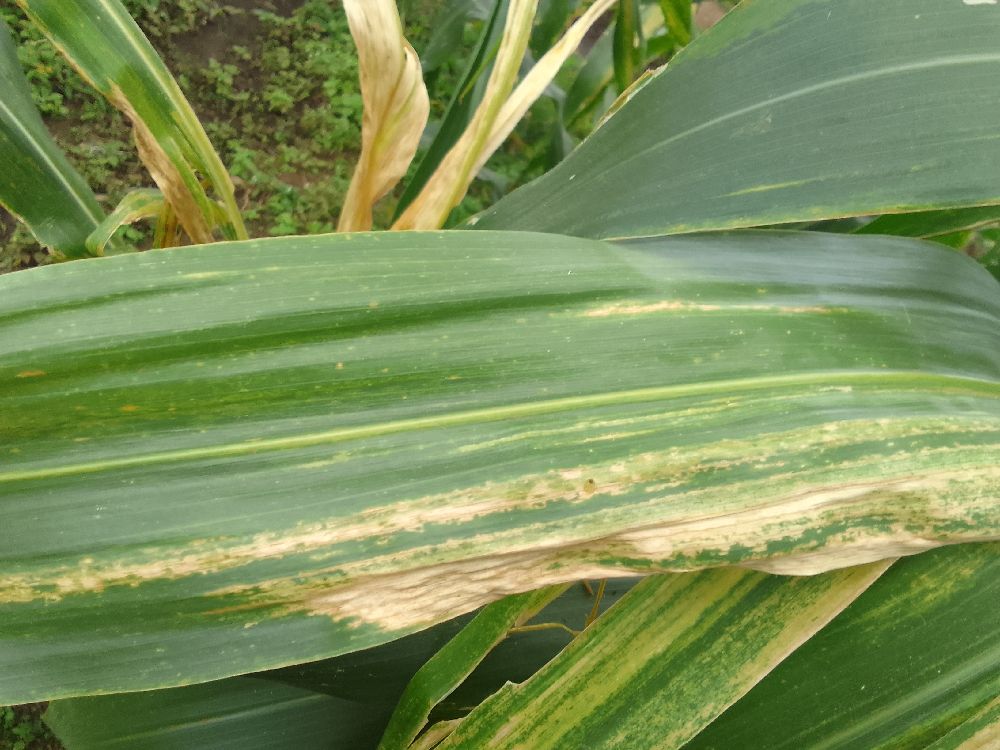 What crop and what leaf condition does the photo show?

maize, maize lethal necrosis
